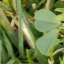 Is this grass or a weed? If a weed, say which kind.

unstructured weed
